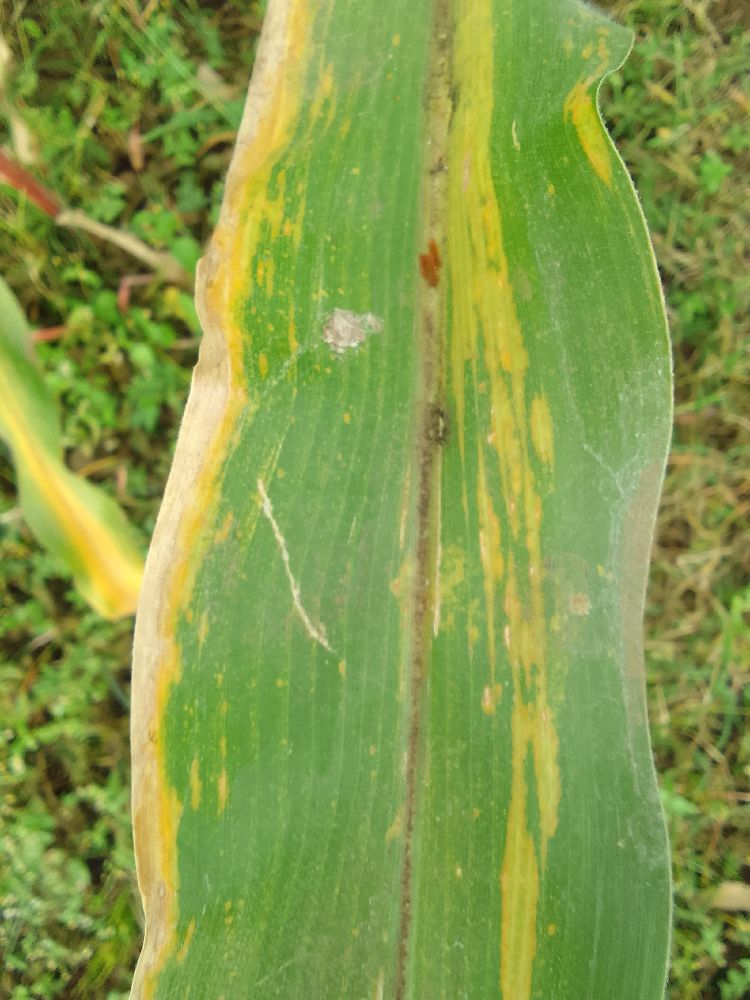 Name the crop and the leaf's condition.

maize, maize lethal necrosis
